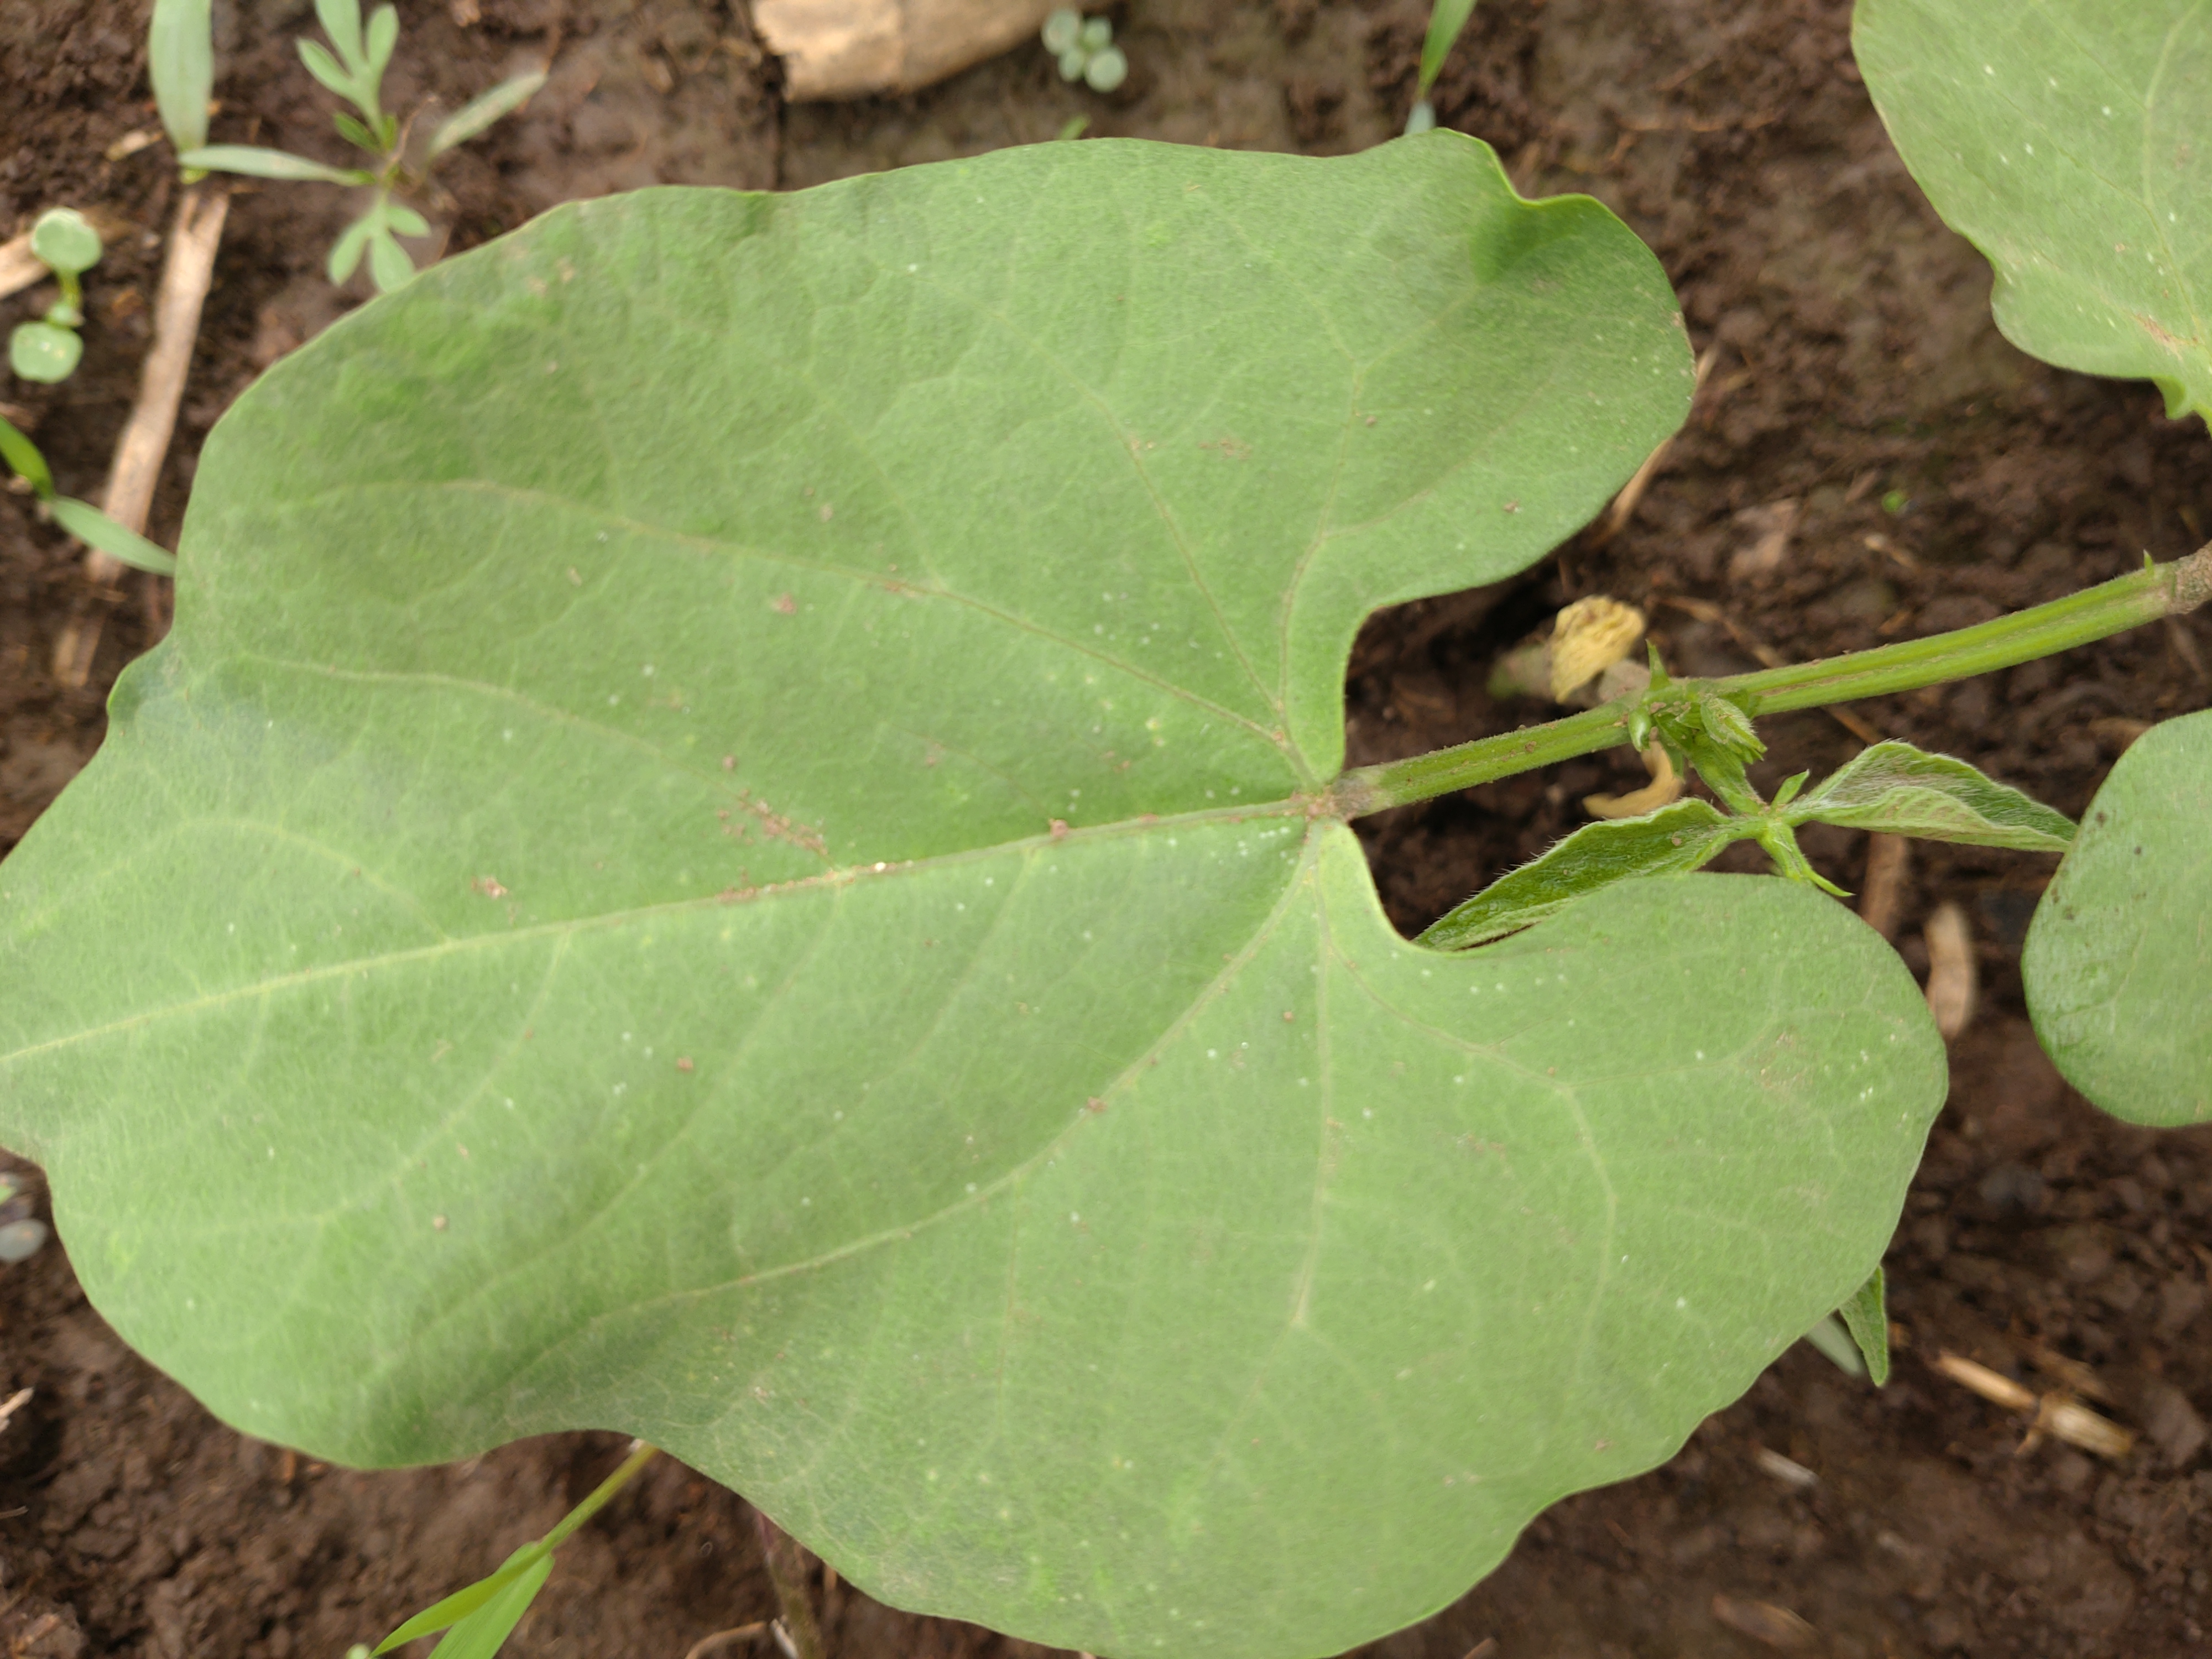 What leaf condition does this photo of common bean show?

healthy
